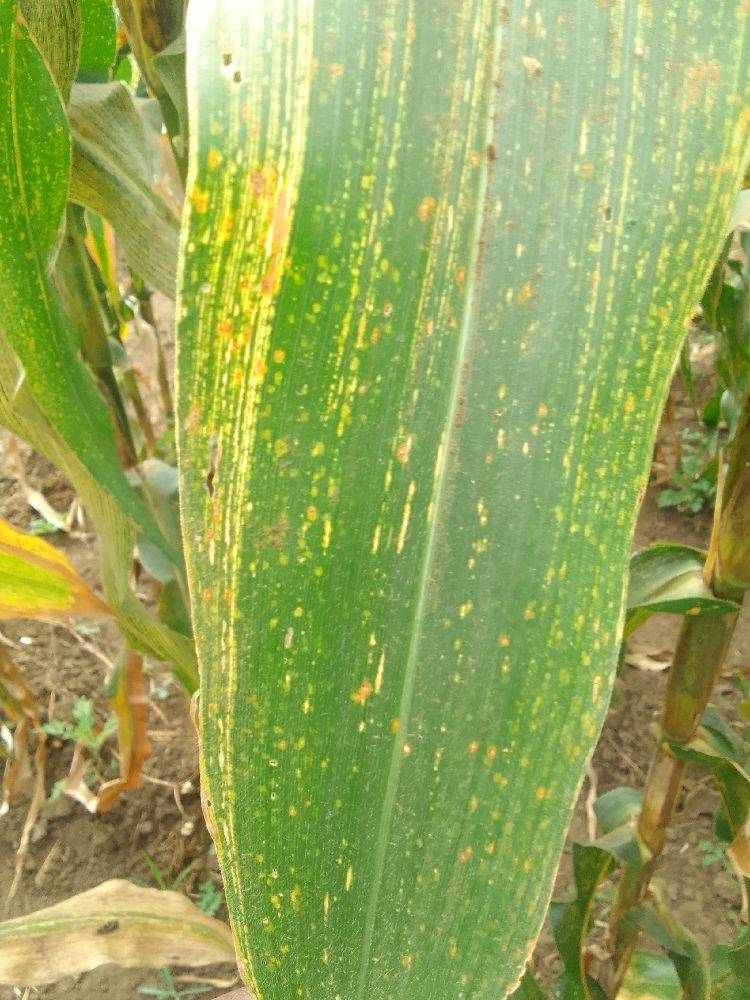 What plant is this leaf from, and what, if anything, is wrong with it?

maize, maize streak virus
